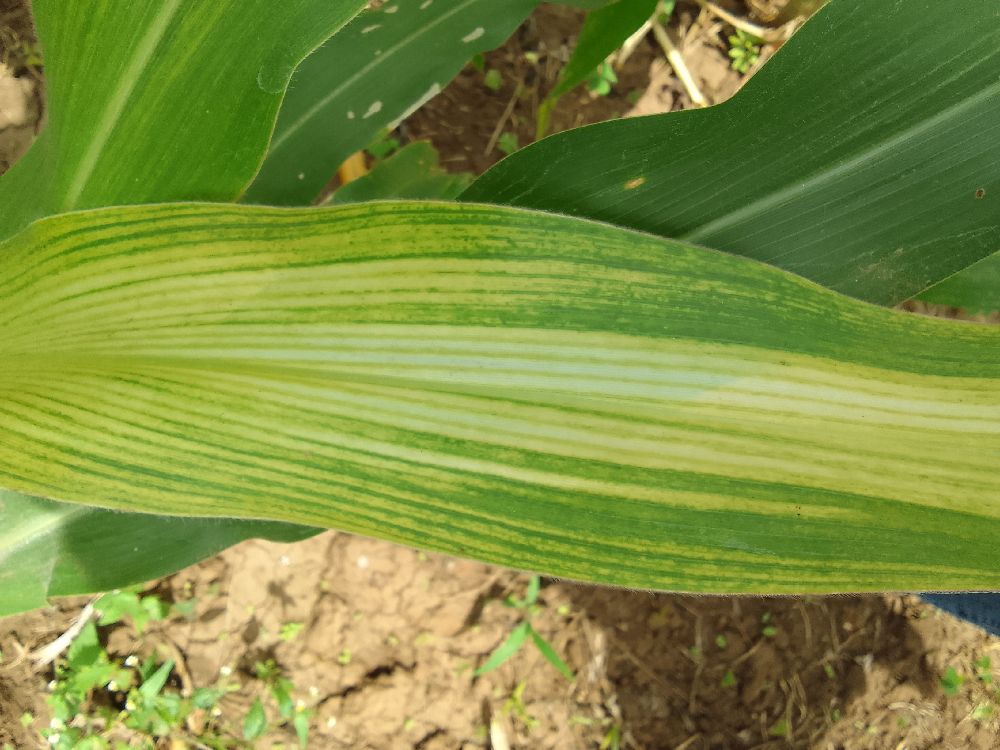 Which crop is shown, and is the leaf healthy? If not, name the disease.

maize, maize lethal necrosis
